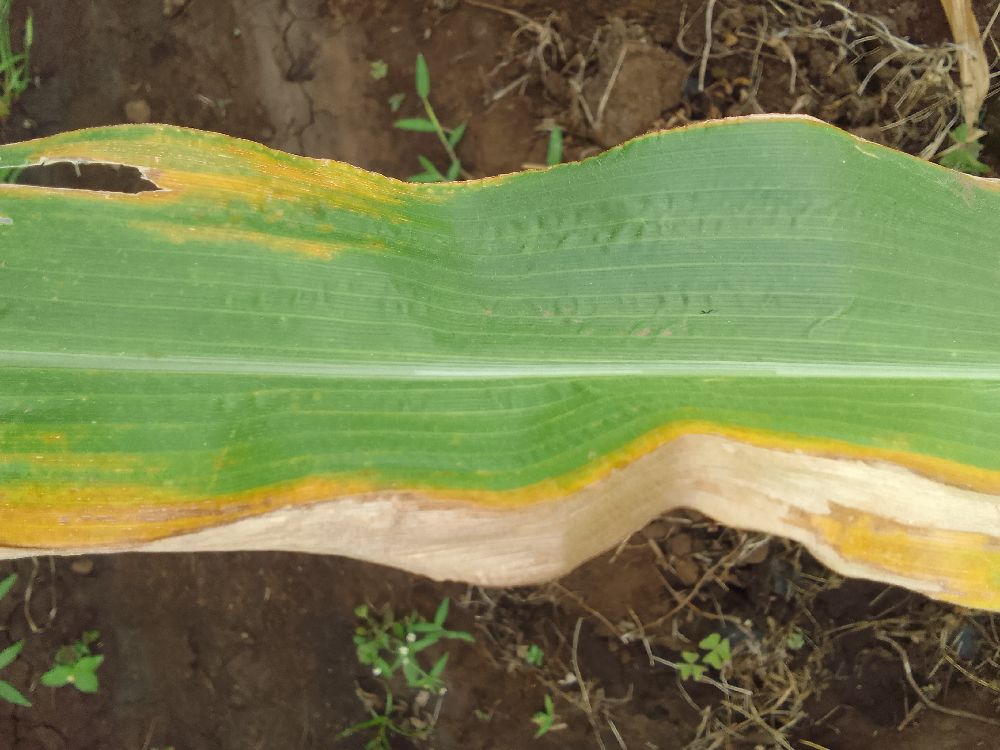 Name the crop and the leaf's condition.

maize, maize lethal necrosis
